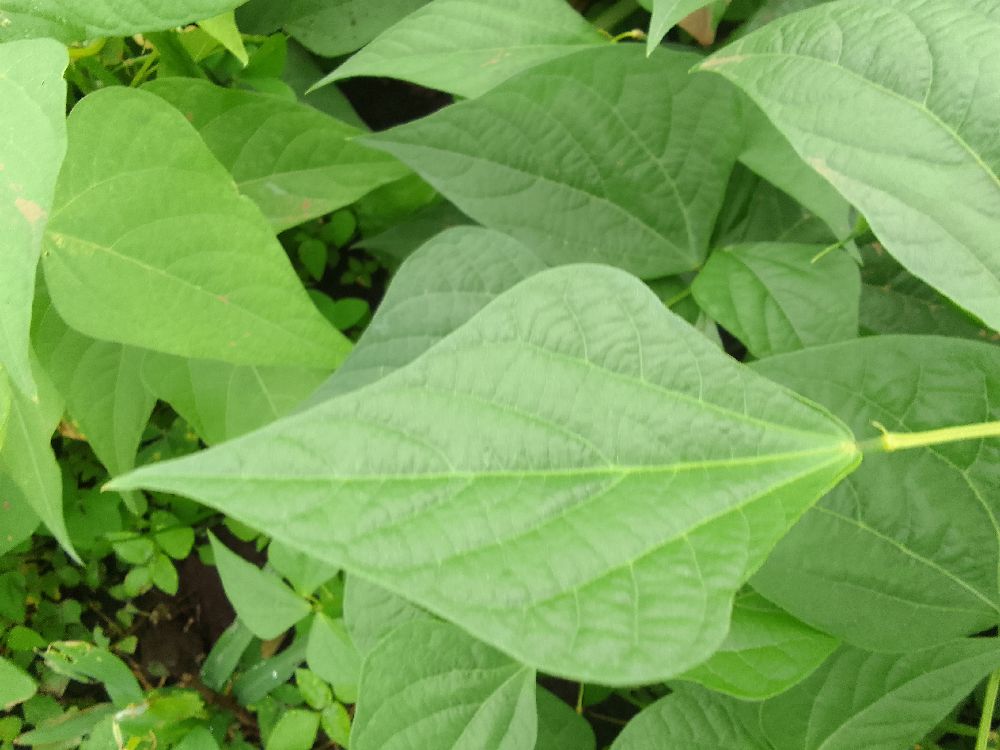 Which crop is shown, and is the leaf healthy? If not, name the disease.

common bean, healthy
